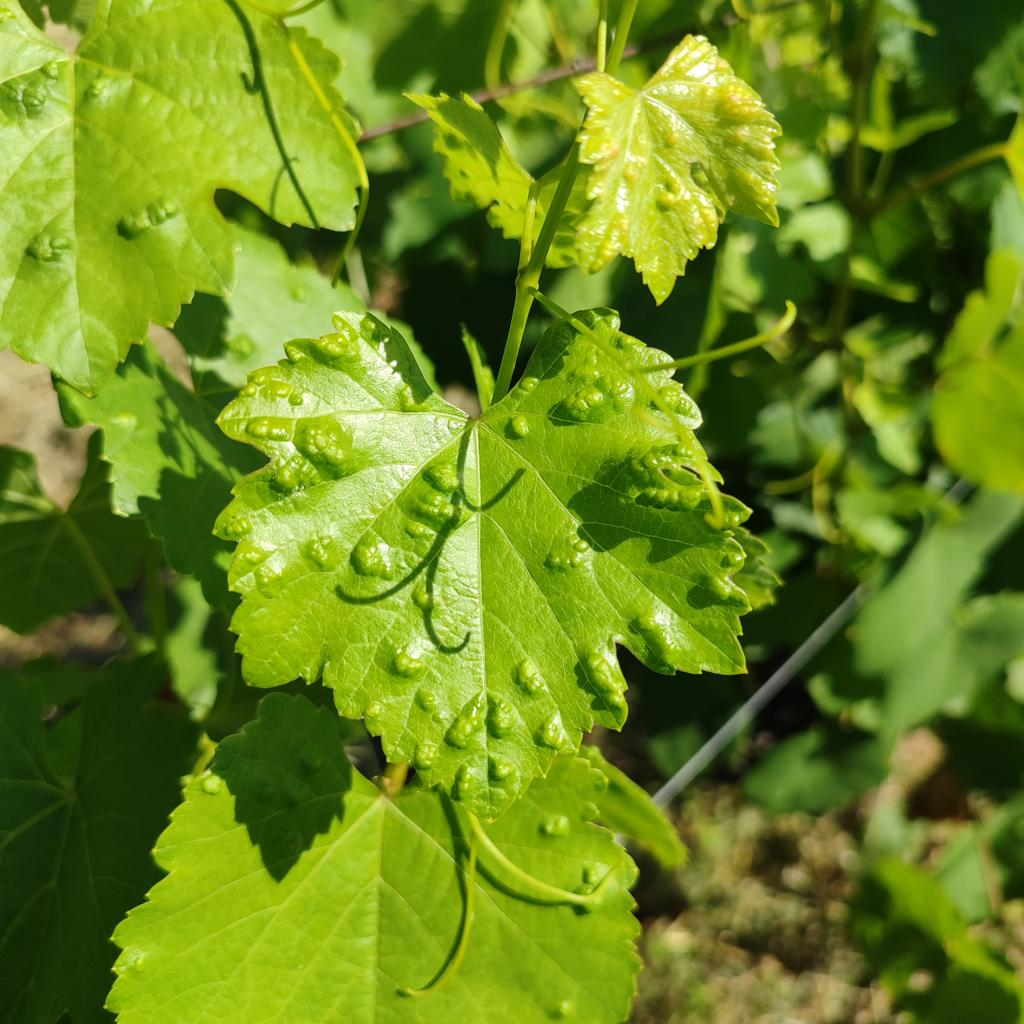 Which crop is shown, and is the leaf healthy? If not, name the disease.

grapevine, erineum mite
